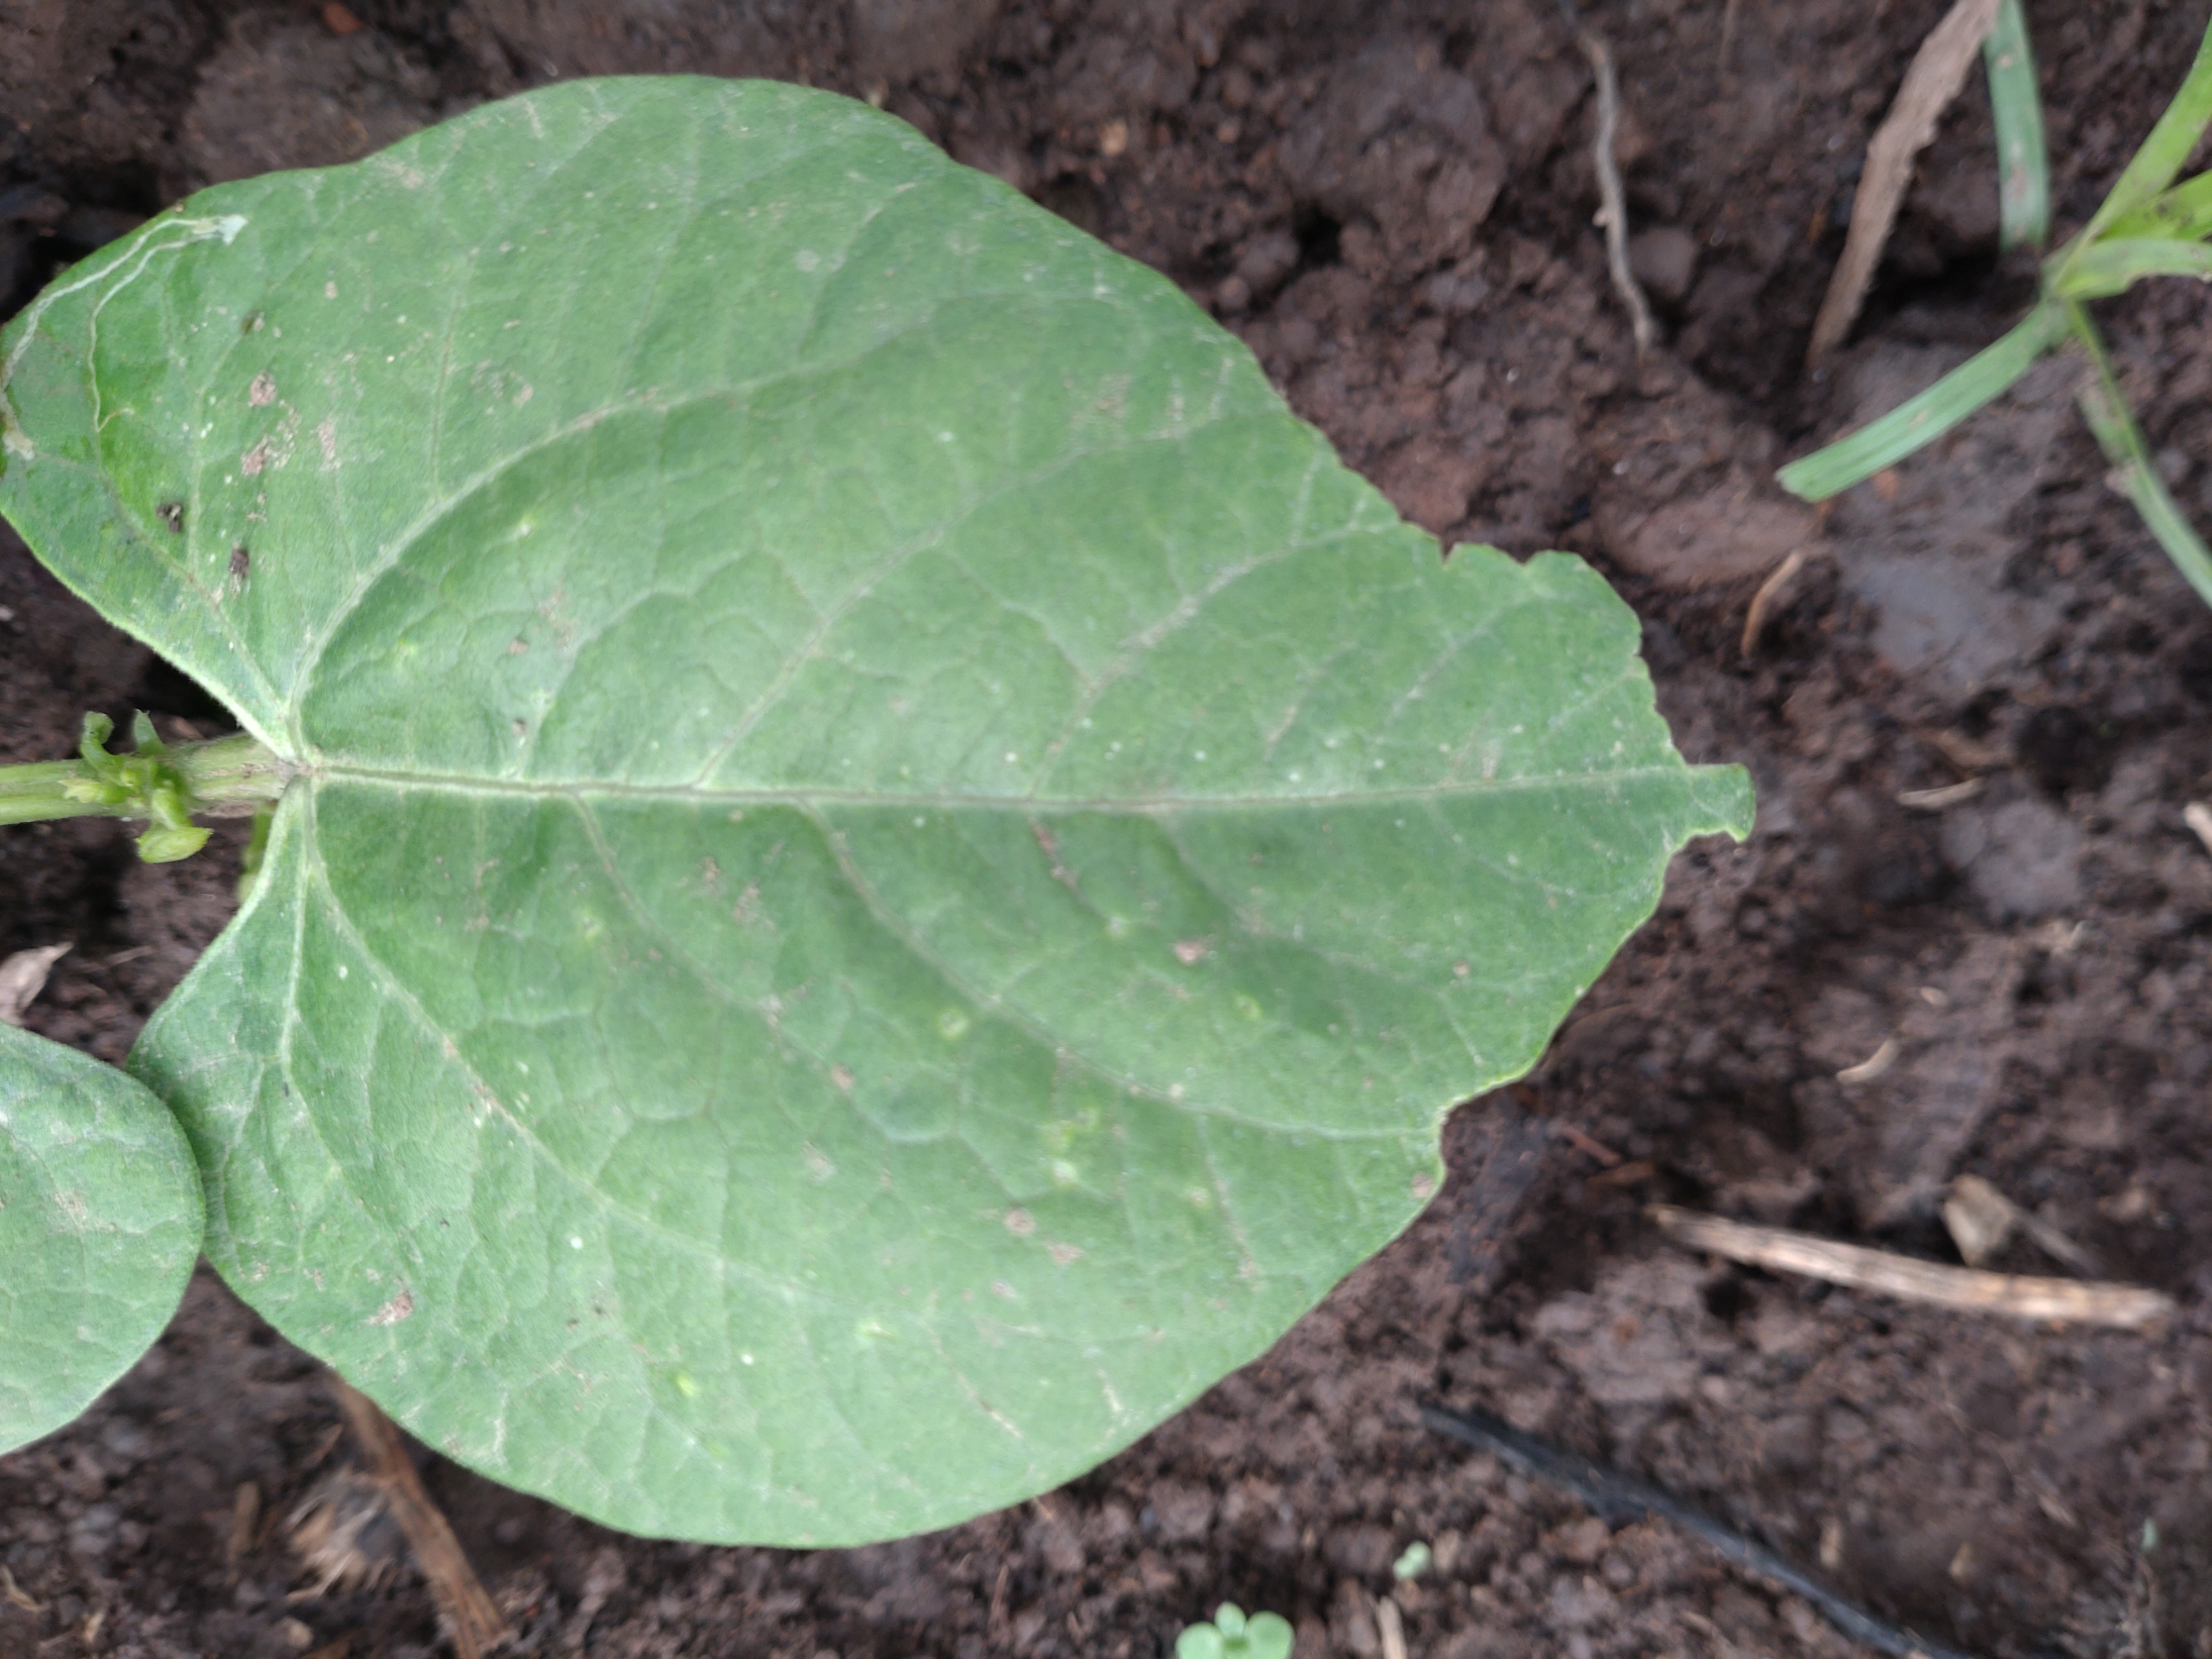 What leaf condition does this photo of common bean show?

healthy
